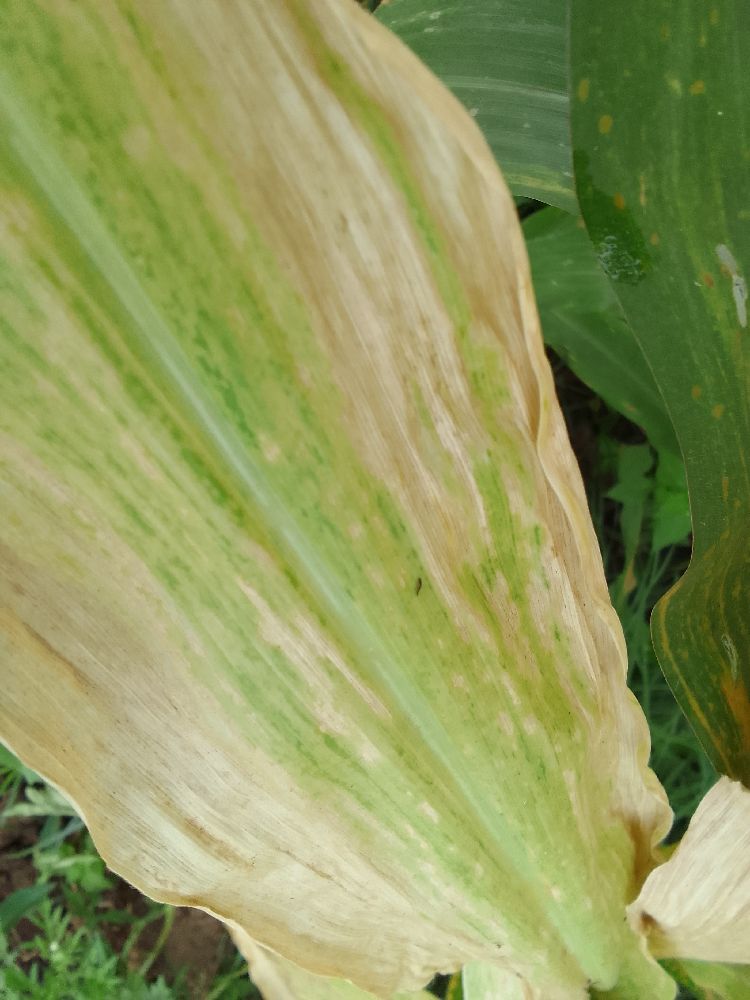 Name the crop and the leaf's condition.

maize, maize lethal necrosis
